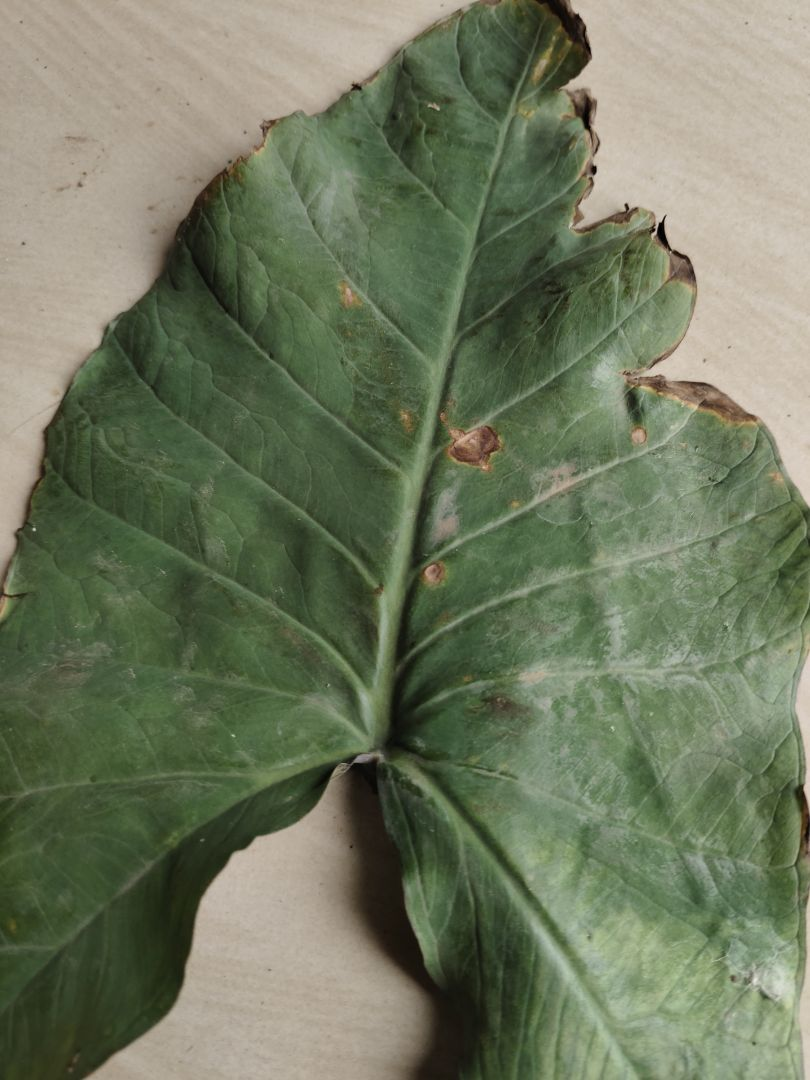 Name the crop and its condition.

taro, leaf blight
